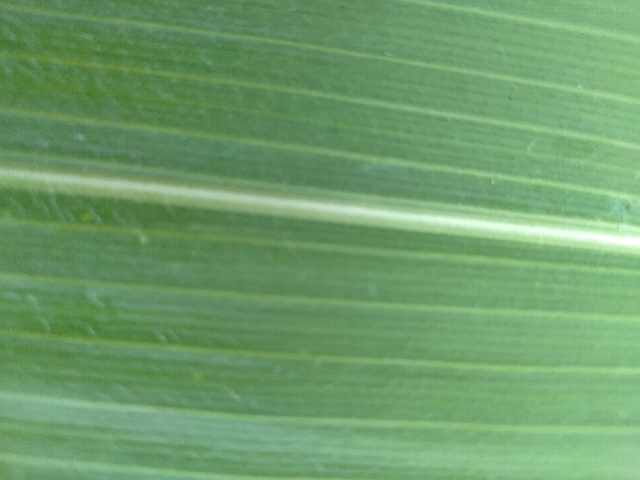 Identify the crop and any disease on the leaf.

maize, healthy
